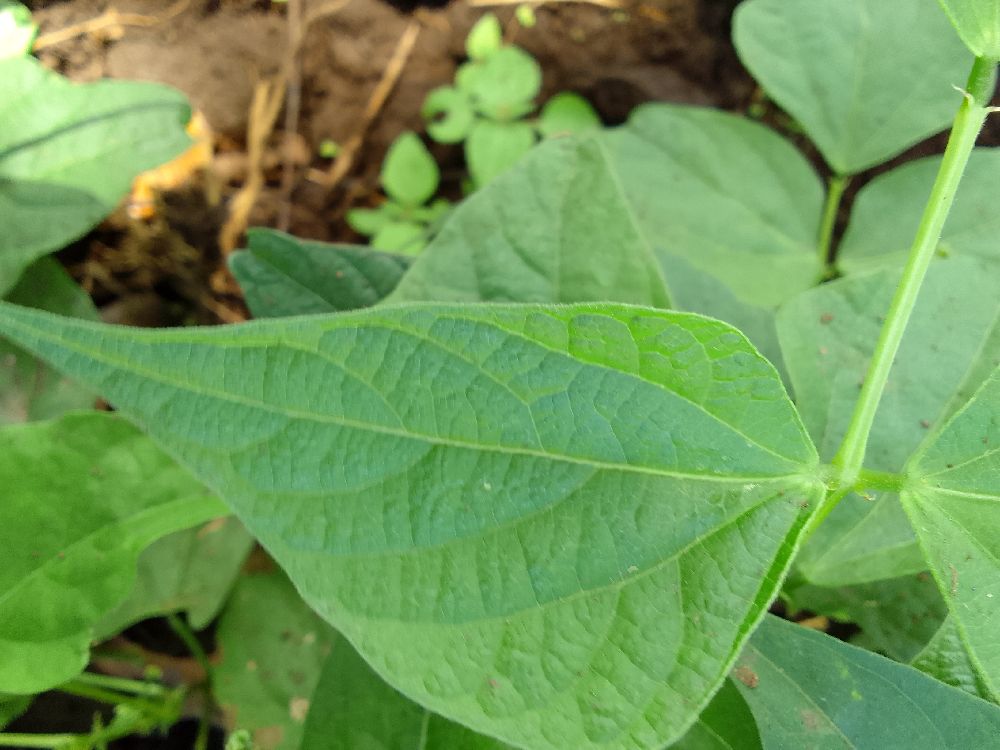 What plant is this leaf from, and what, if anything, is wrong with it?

common bean, healthy
